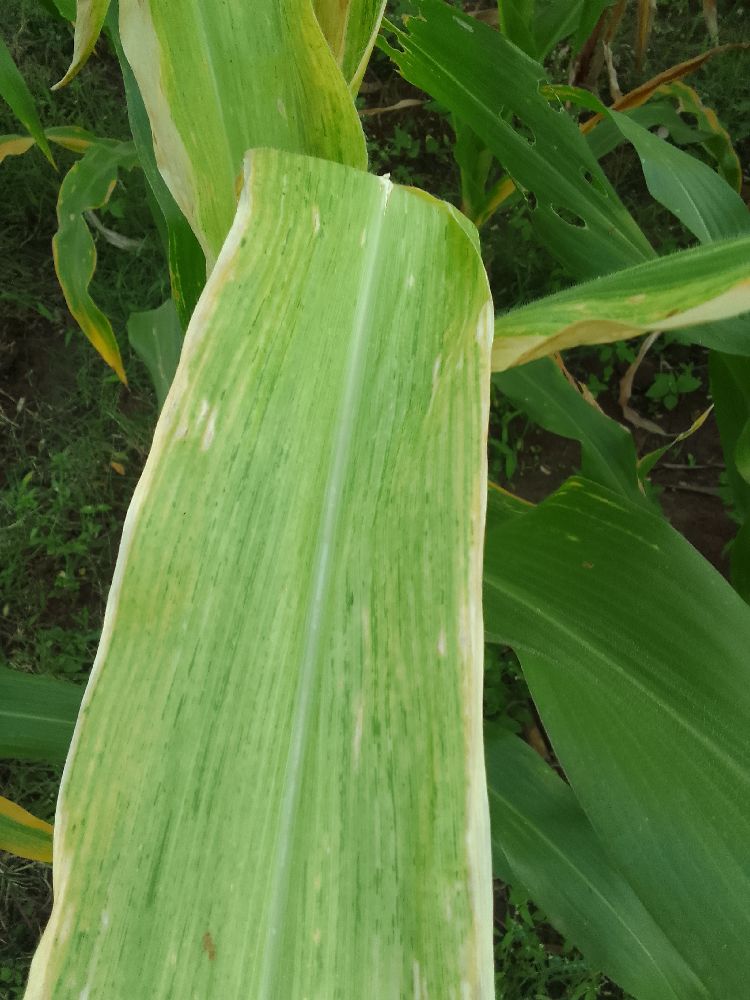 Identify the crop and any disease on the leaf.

maize, maize lethal necrosis
